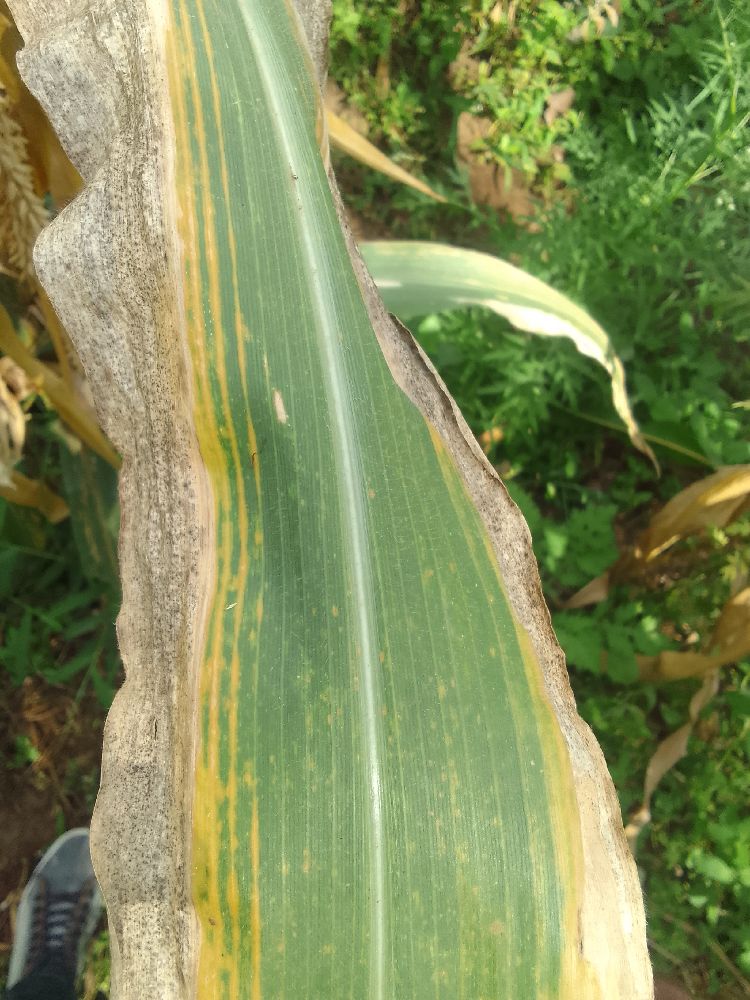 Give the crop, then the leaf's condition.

maize, maize lethal necrosis
